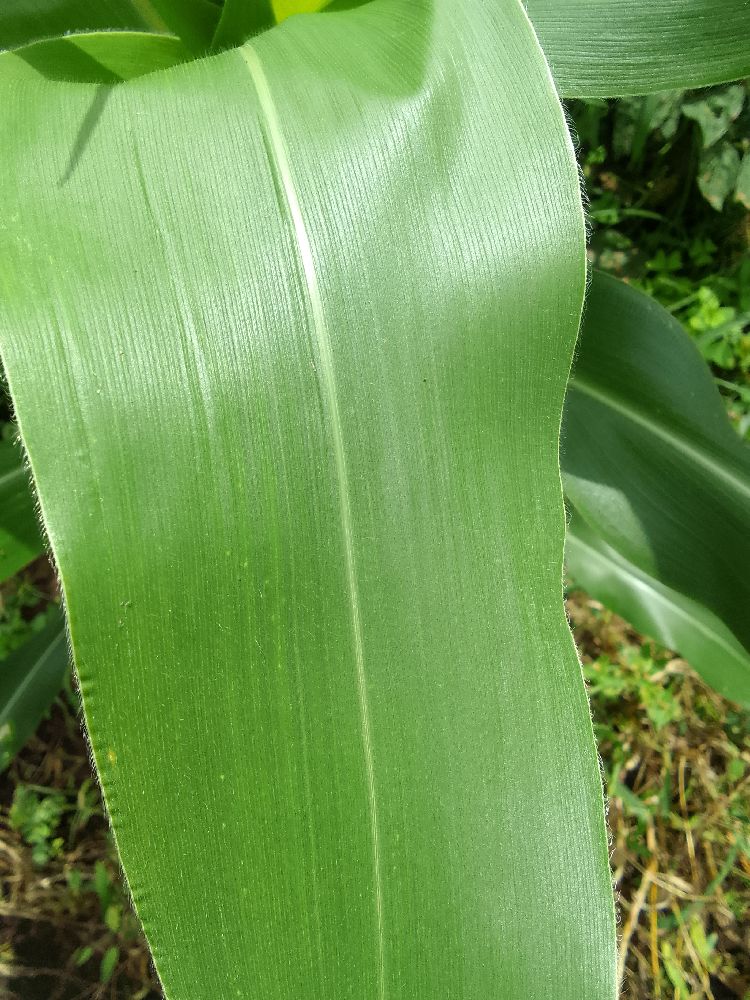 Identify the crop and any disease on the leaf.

maize, healthy
